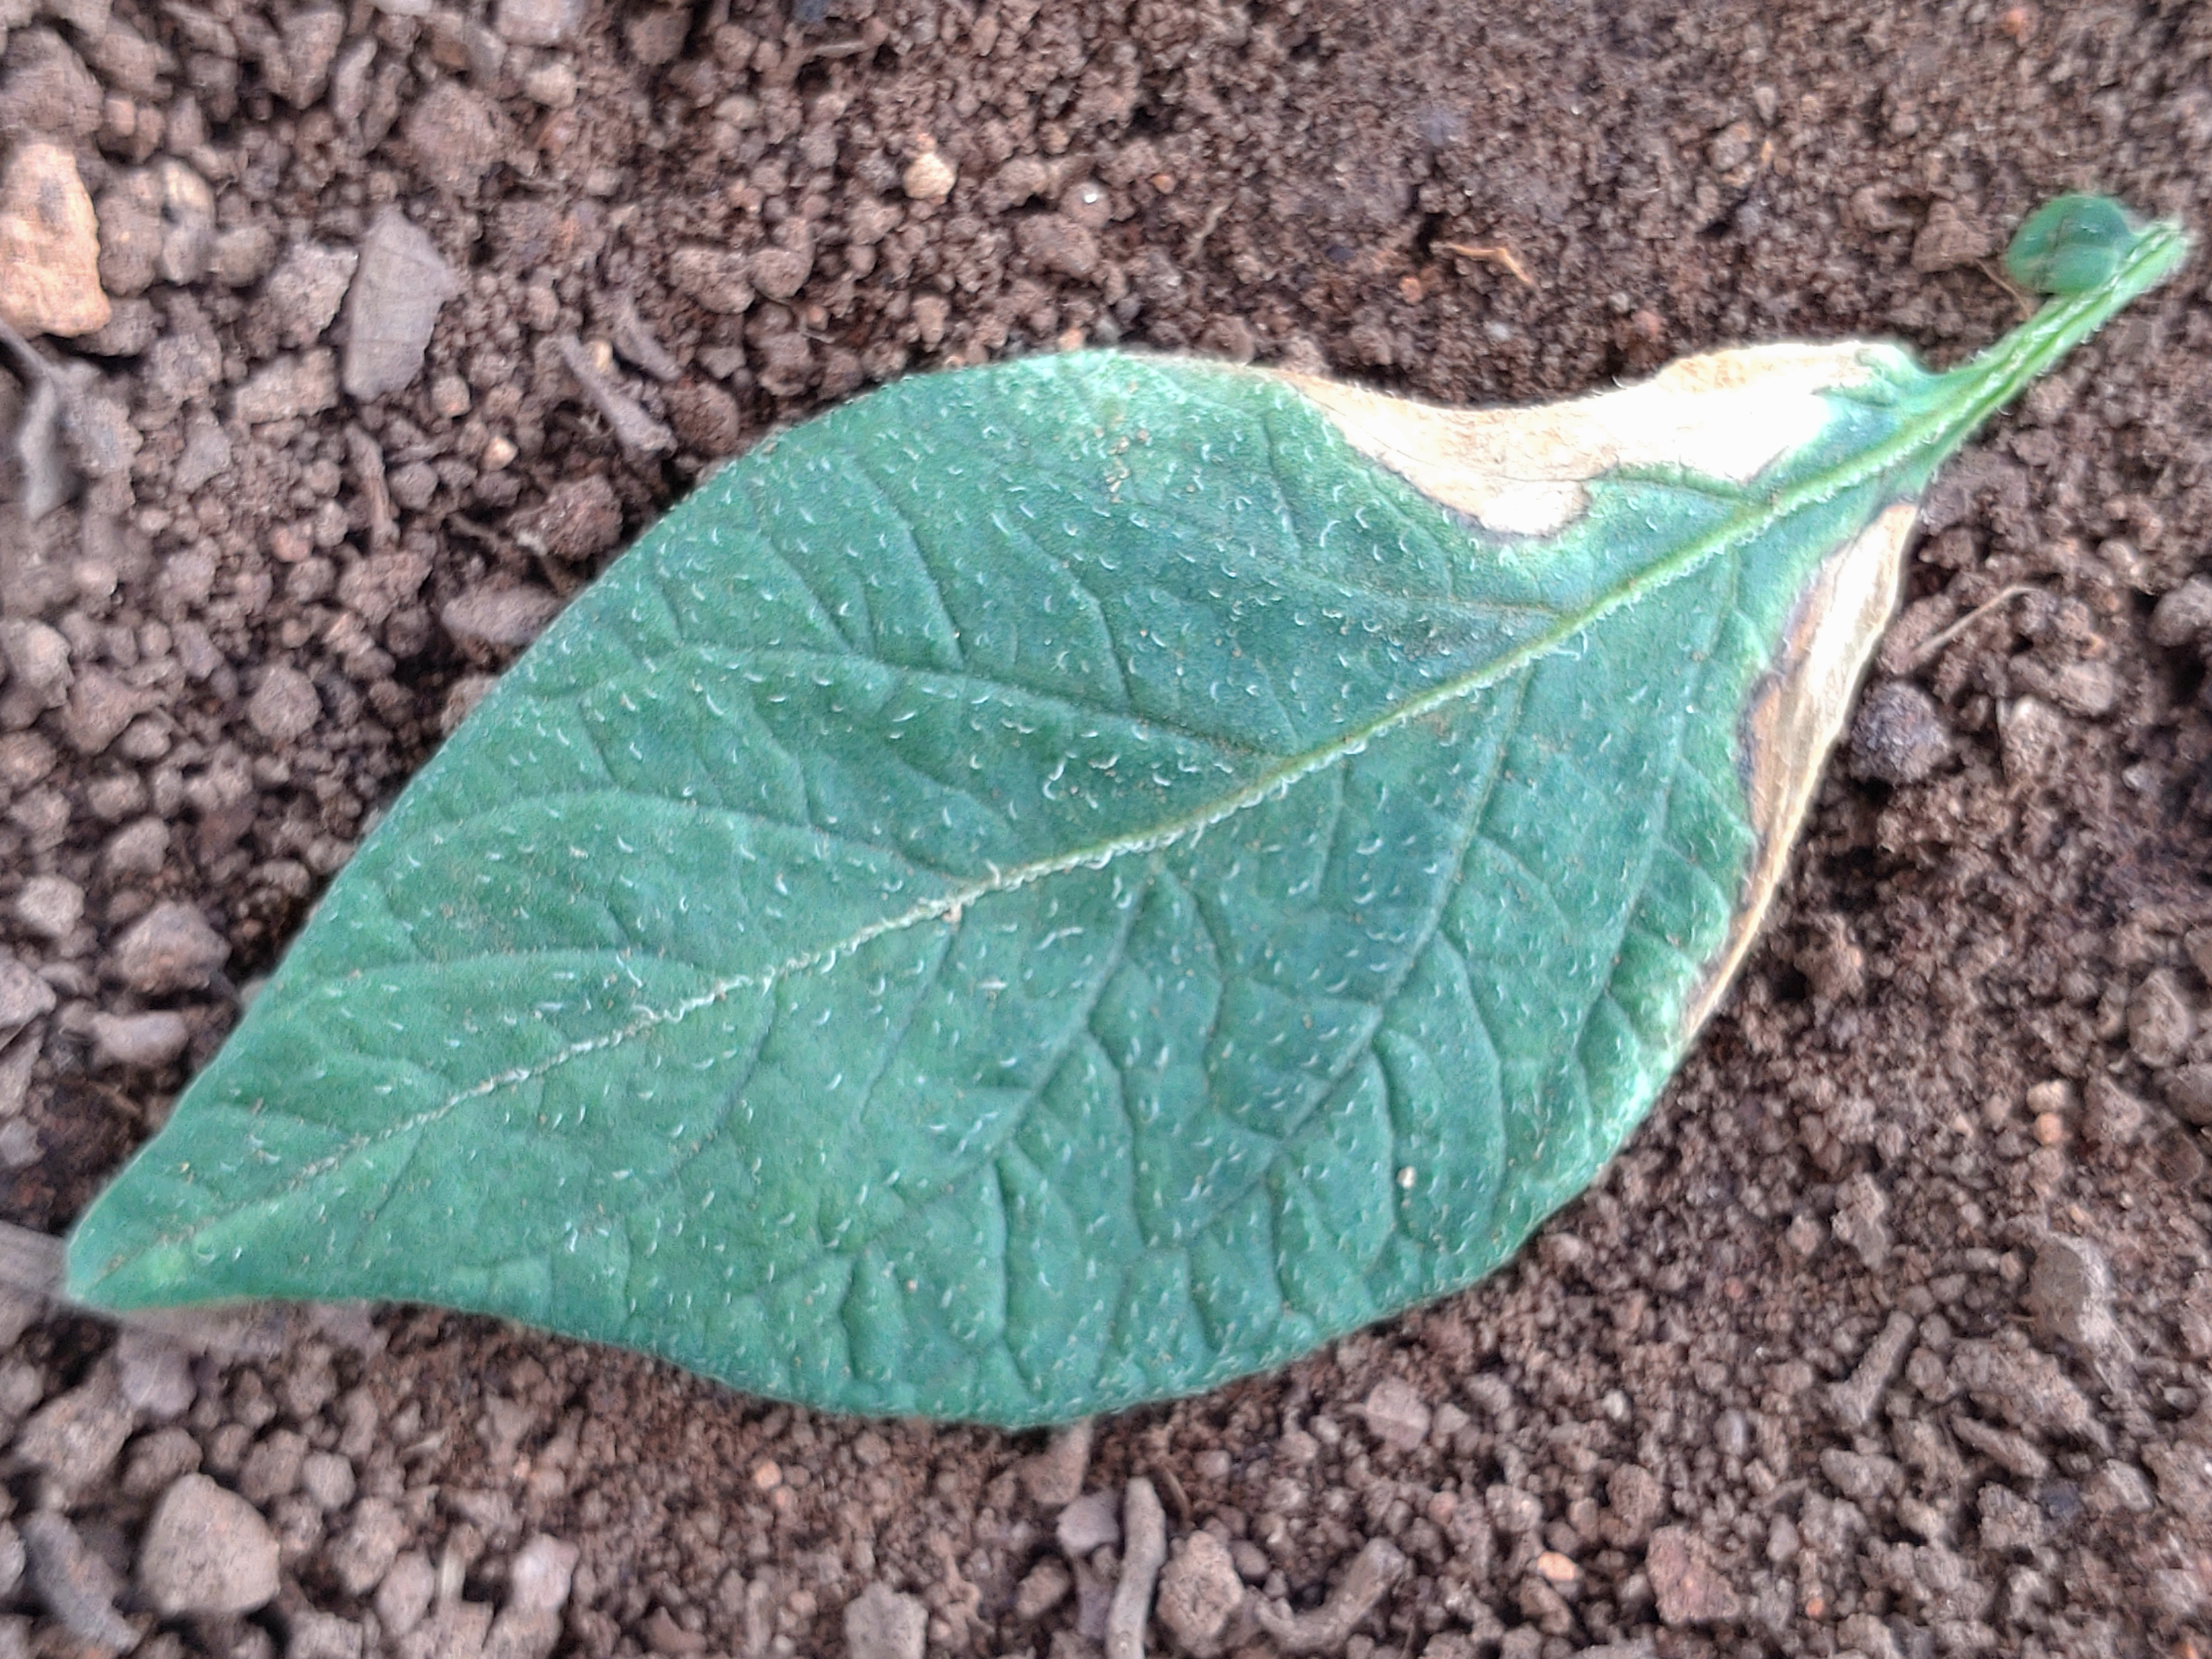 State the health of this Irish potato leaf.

early blight
